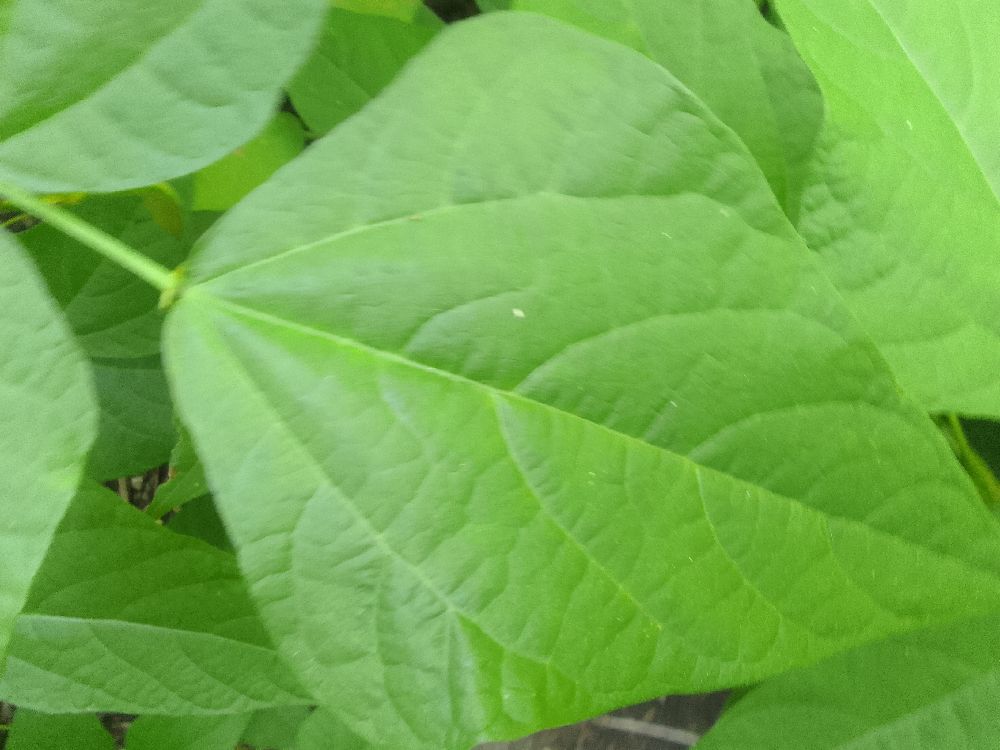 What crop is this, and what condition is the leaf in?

common bean, healthy
